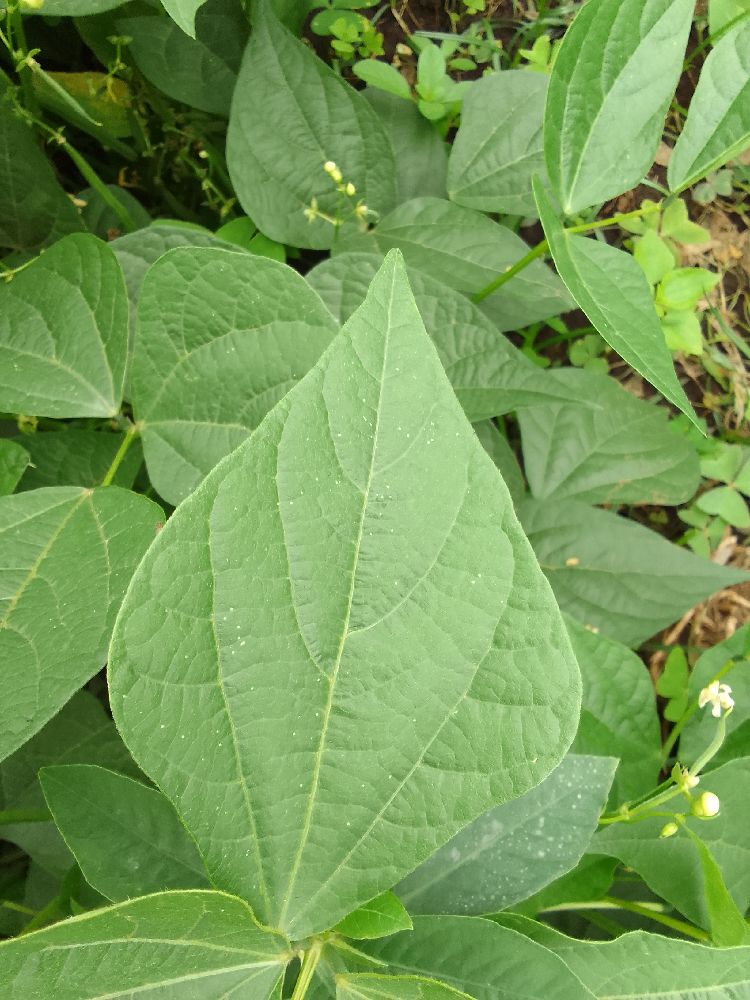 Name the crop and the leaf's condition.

common bean, healthy
